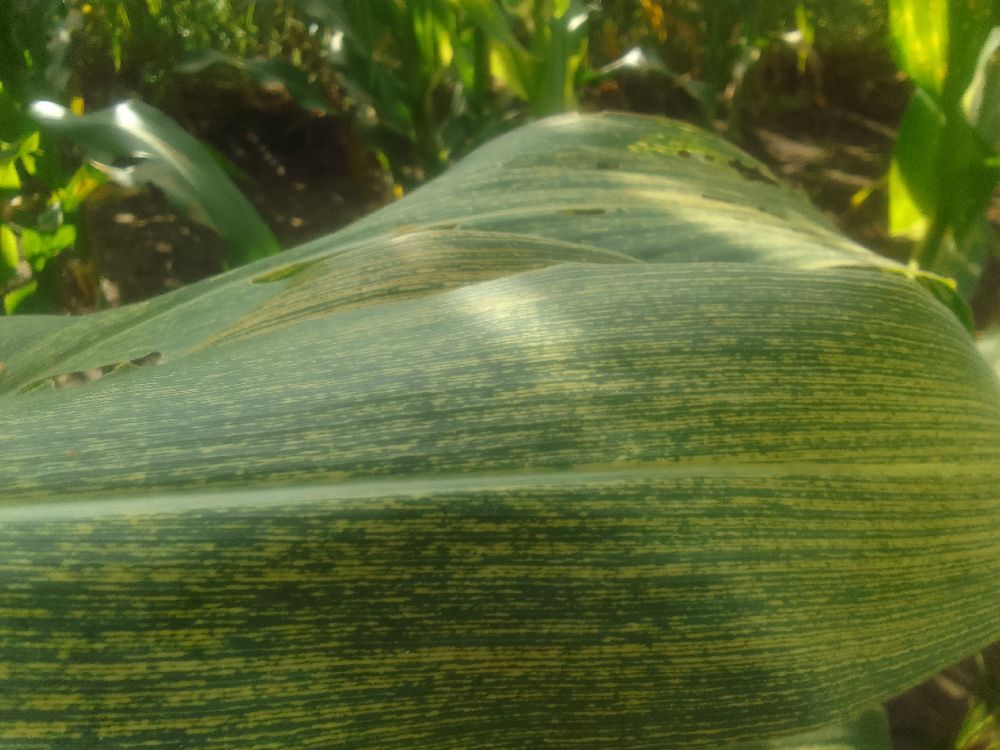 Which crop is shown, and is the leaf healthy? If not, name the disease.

maize, maize streak virus
